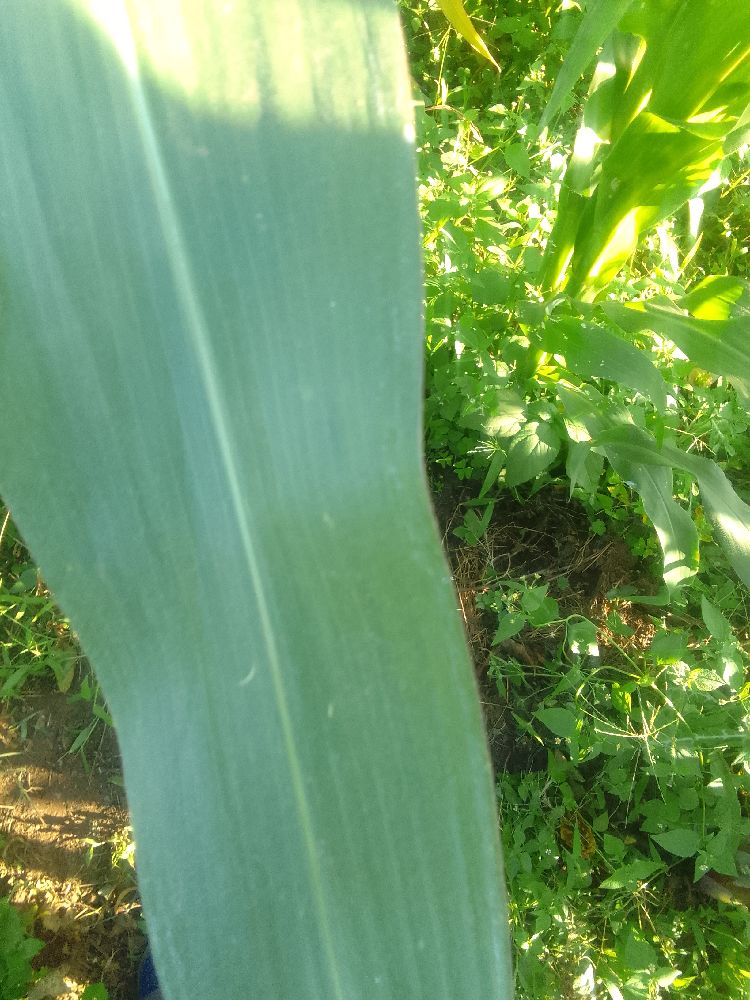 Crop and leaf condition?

maize, healthy
